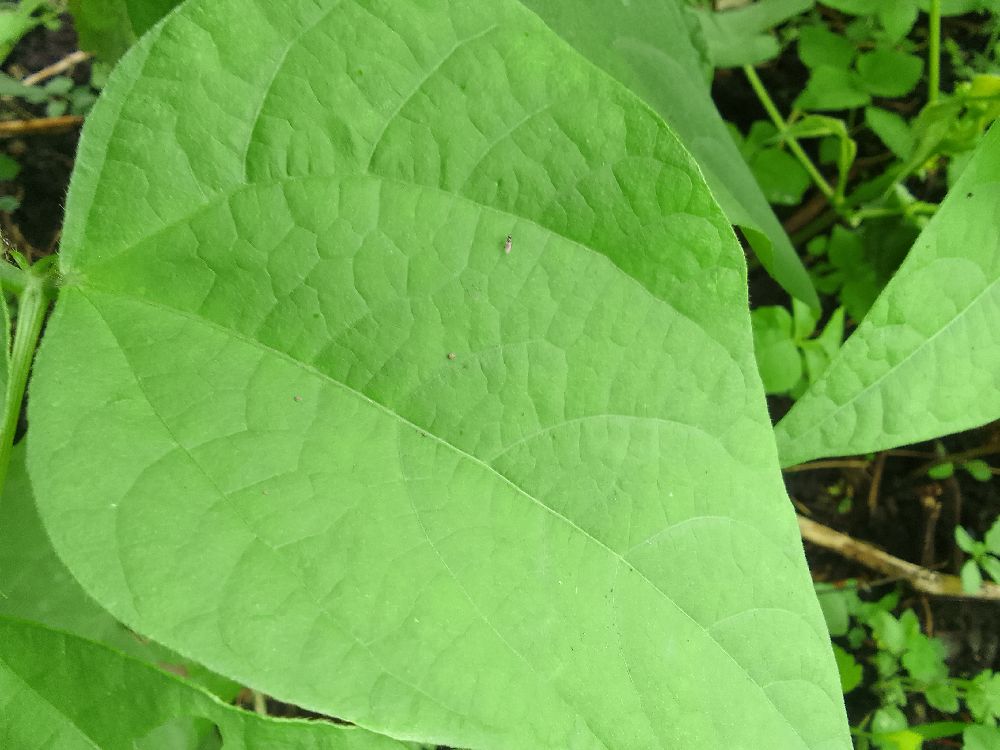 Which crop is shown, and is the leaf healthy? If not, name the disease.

common bean, healthy
